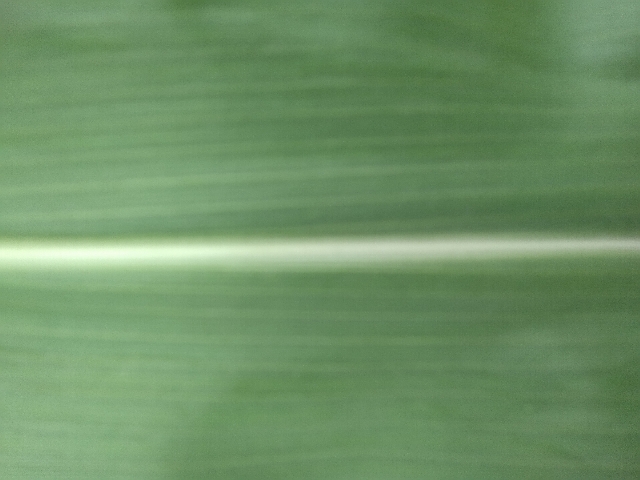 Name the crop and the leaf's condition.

maize, healthy
